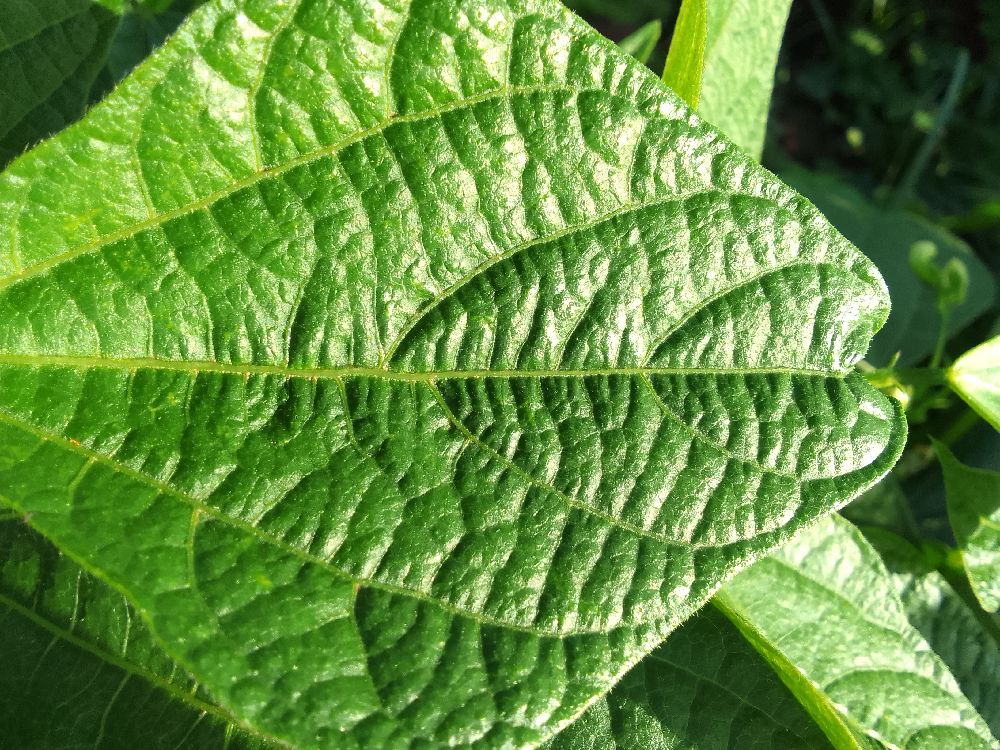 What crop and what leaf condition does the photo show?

common bean, healthy
